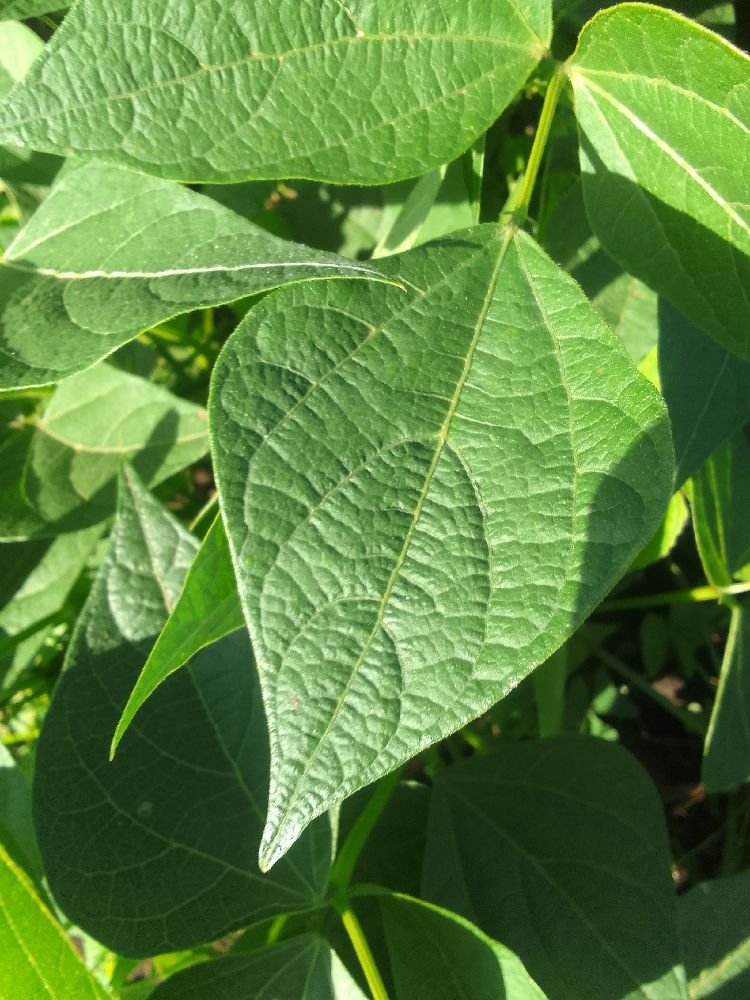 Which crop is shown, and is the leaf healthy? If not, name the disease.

common bean, healthy
